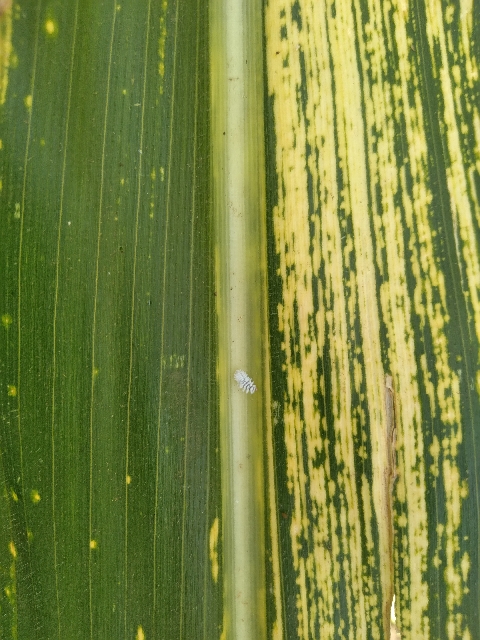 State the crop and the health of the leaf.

maize, maize streak virus
